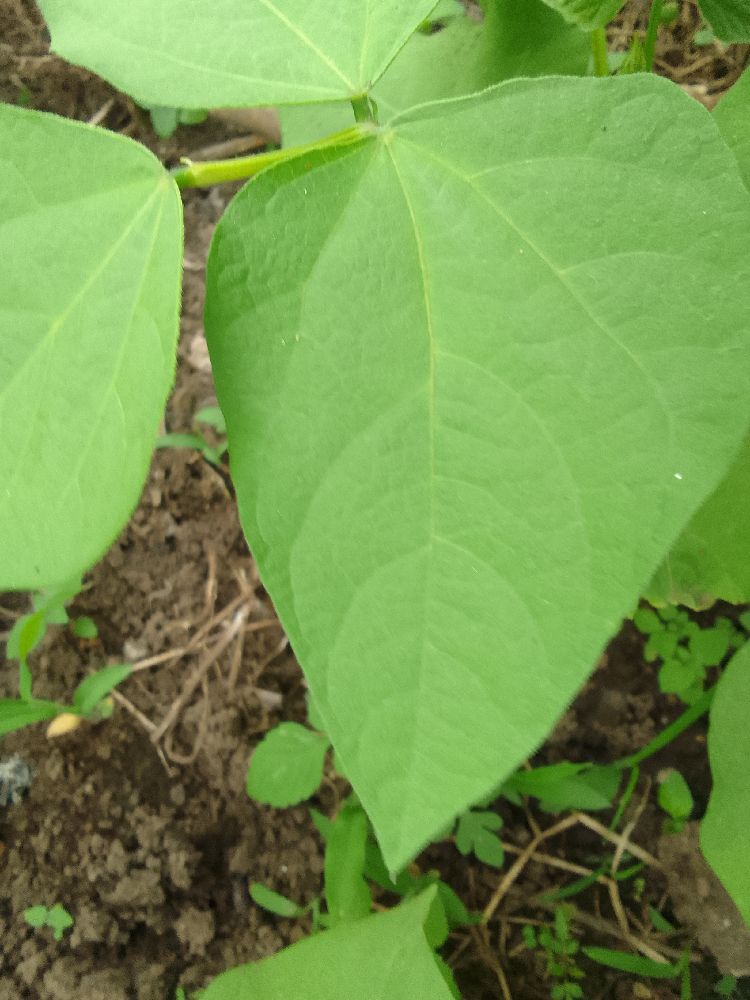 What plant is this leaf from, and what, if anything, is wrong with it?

common bean, healthy
